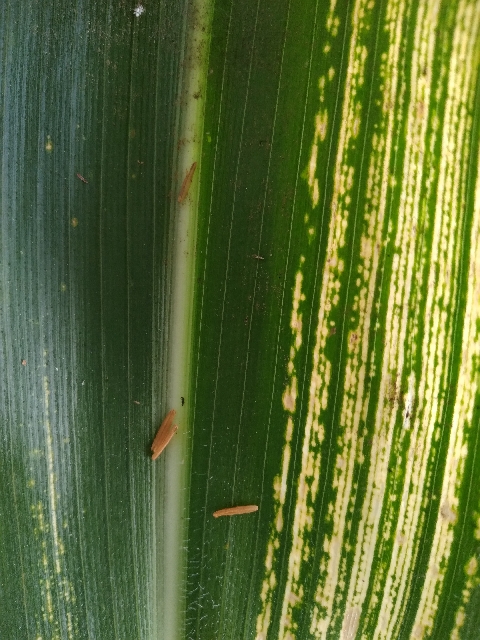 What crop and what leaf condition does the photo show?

maize, maize streak virus
